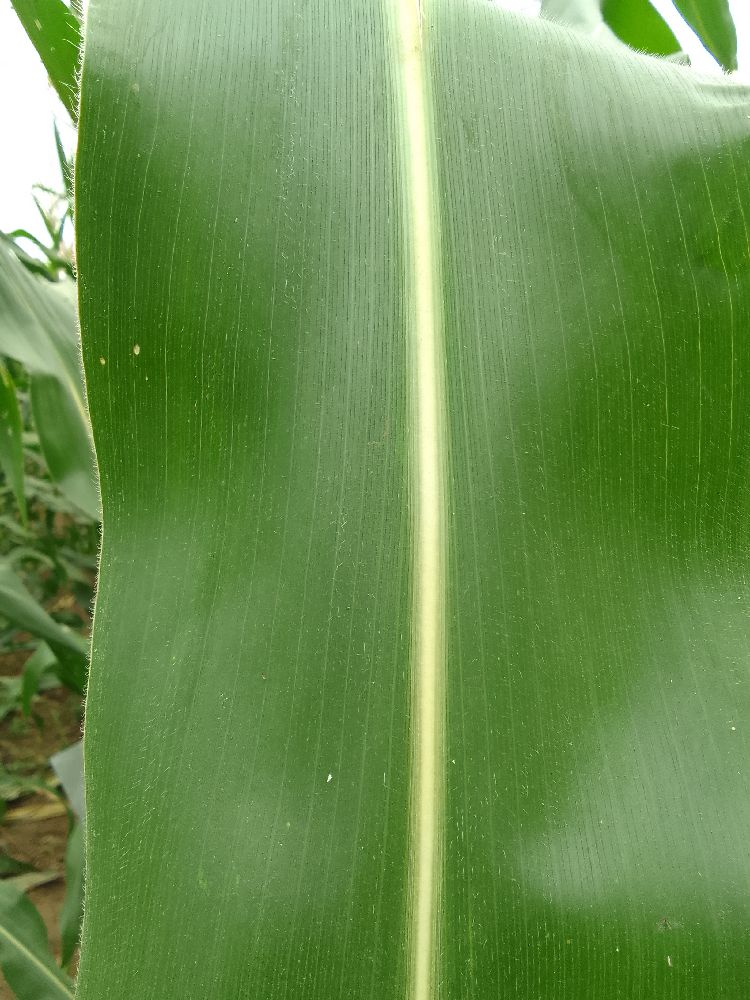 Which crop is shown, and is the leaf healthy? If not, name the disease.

maize, healthy
